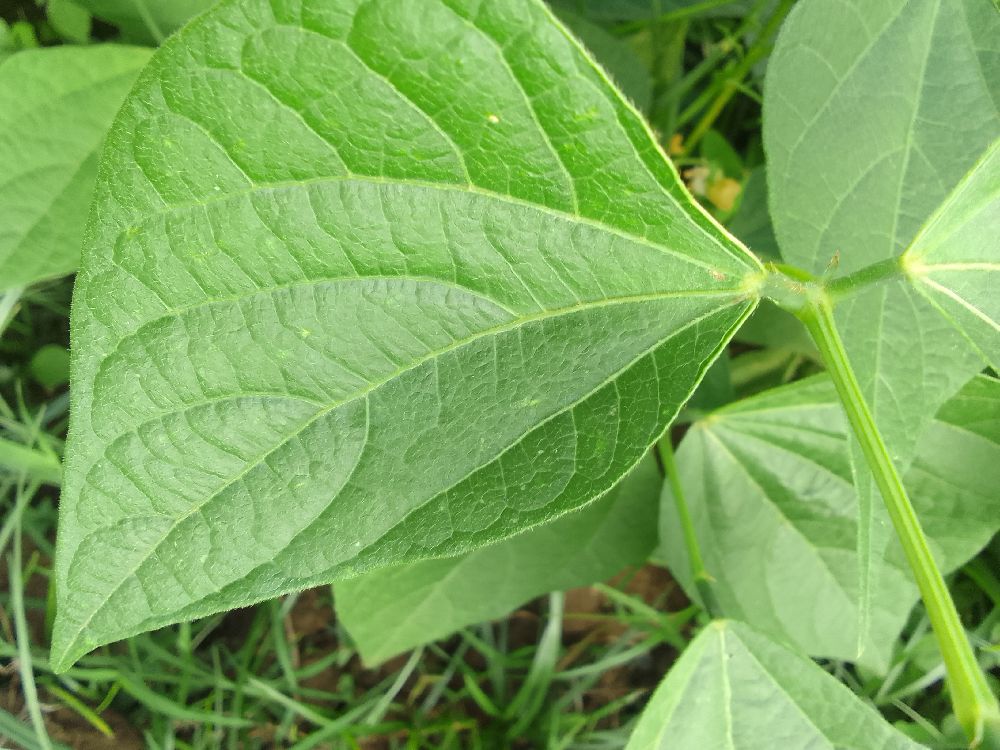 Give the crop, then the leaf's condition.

common bean, healthy
